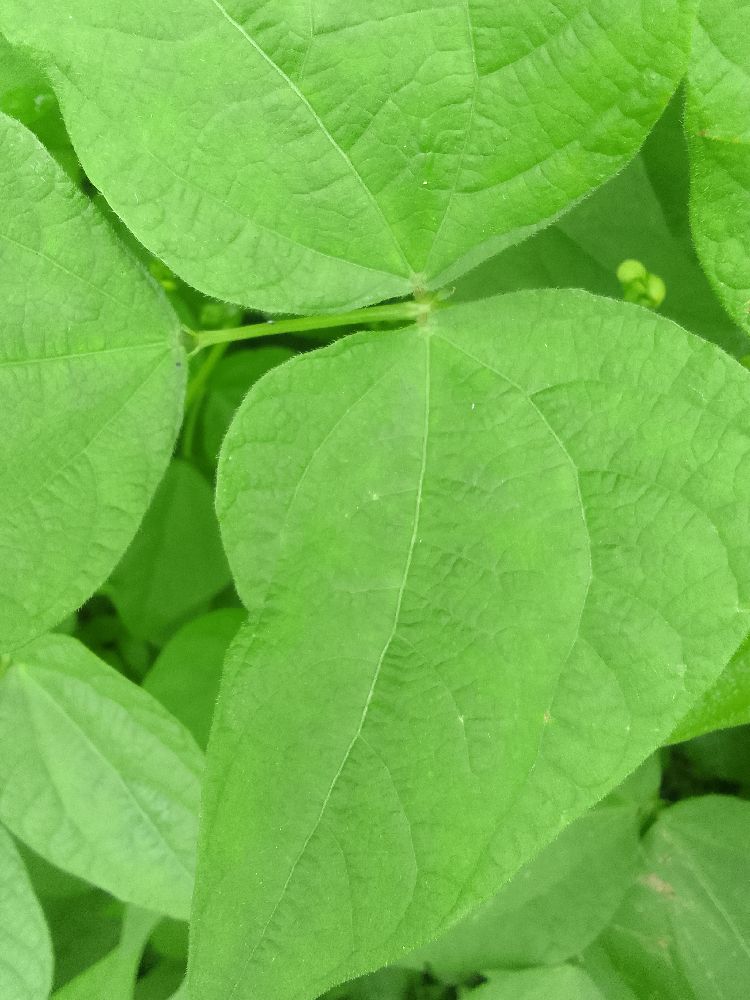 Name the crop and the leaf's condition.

common bean, healthy
